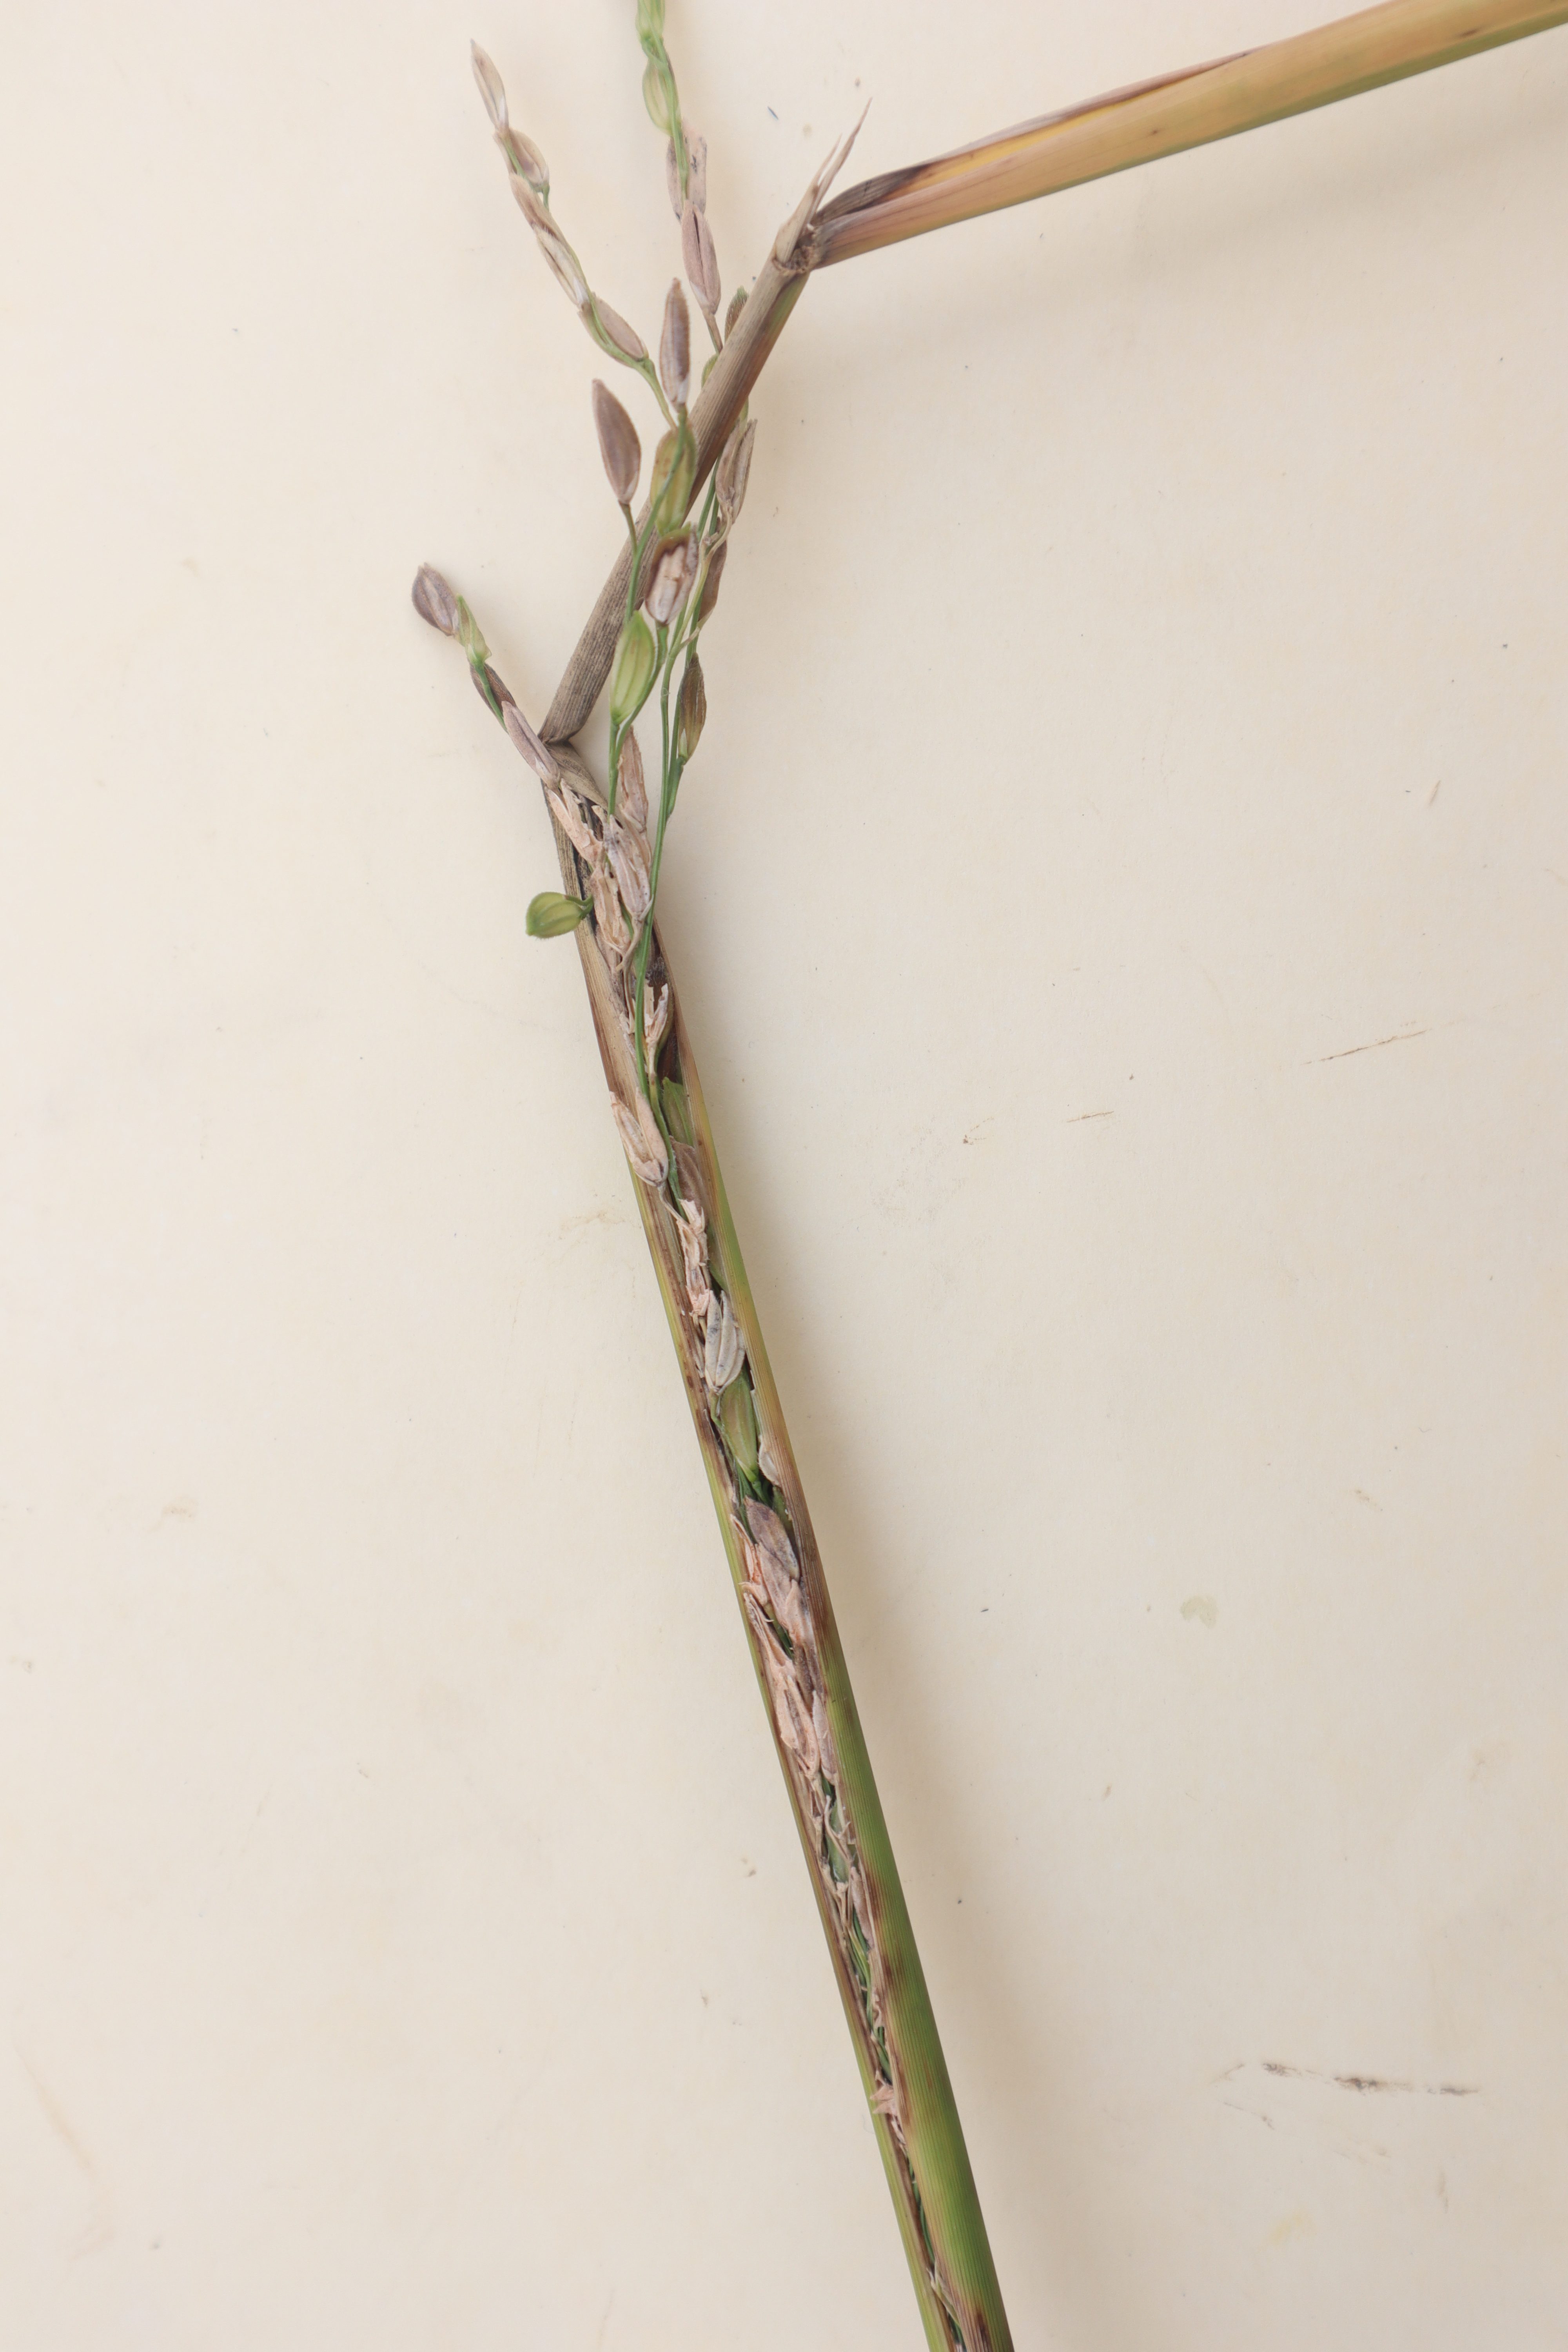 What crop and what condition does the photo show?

rice, sarocladium oryzae
